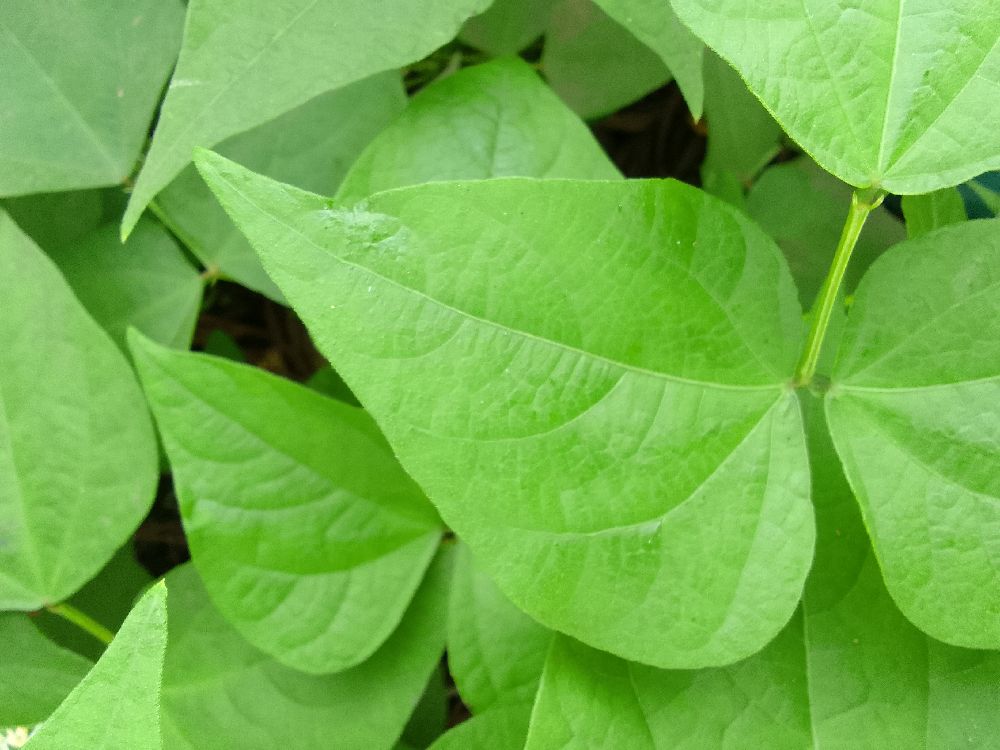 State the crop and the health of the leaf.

common bean, healthy
